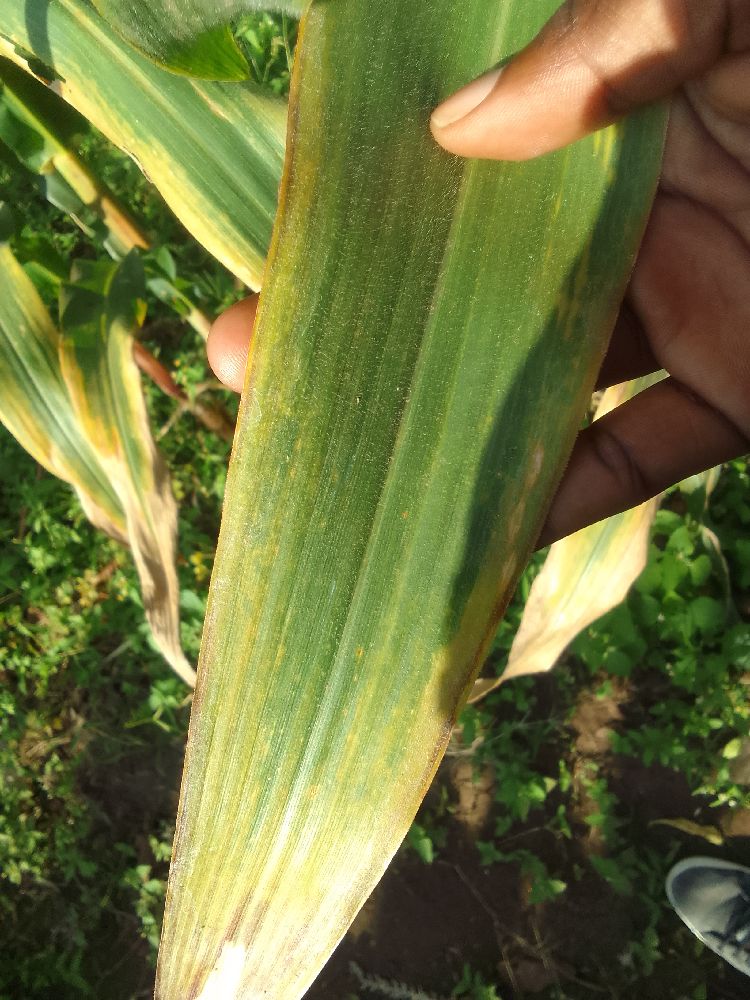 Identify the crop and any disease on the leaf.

maize, maize lethal necrosis
